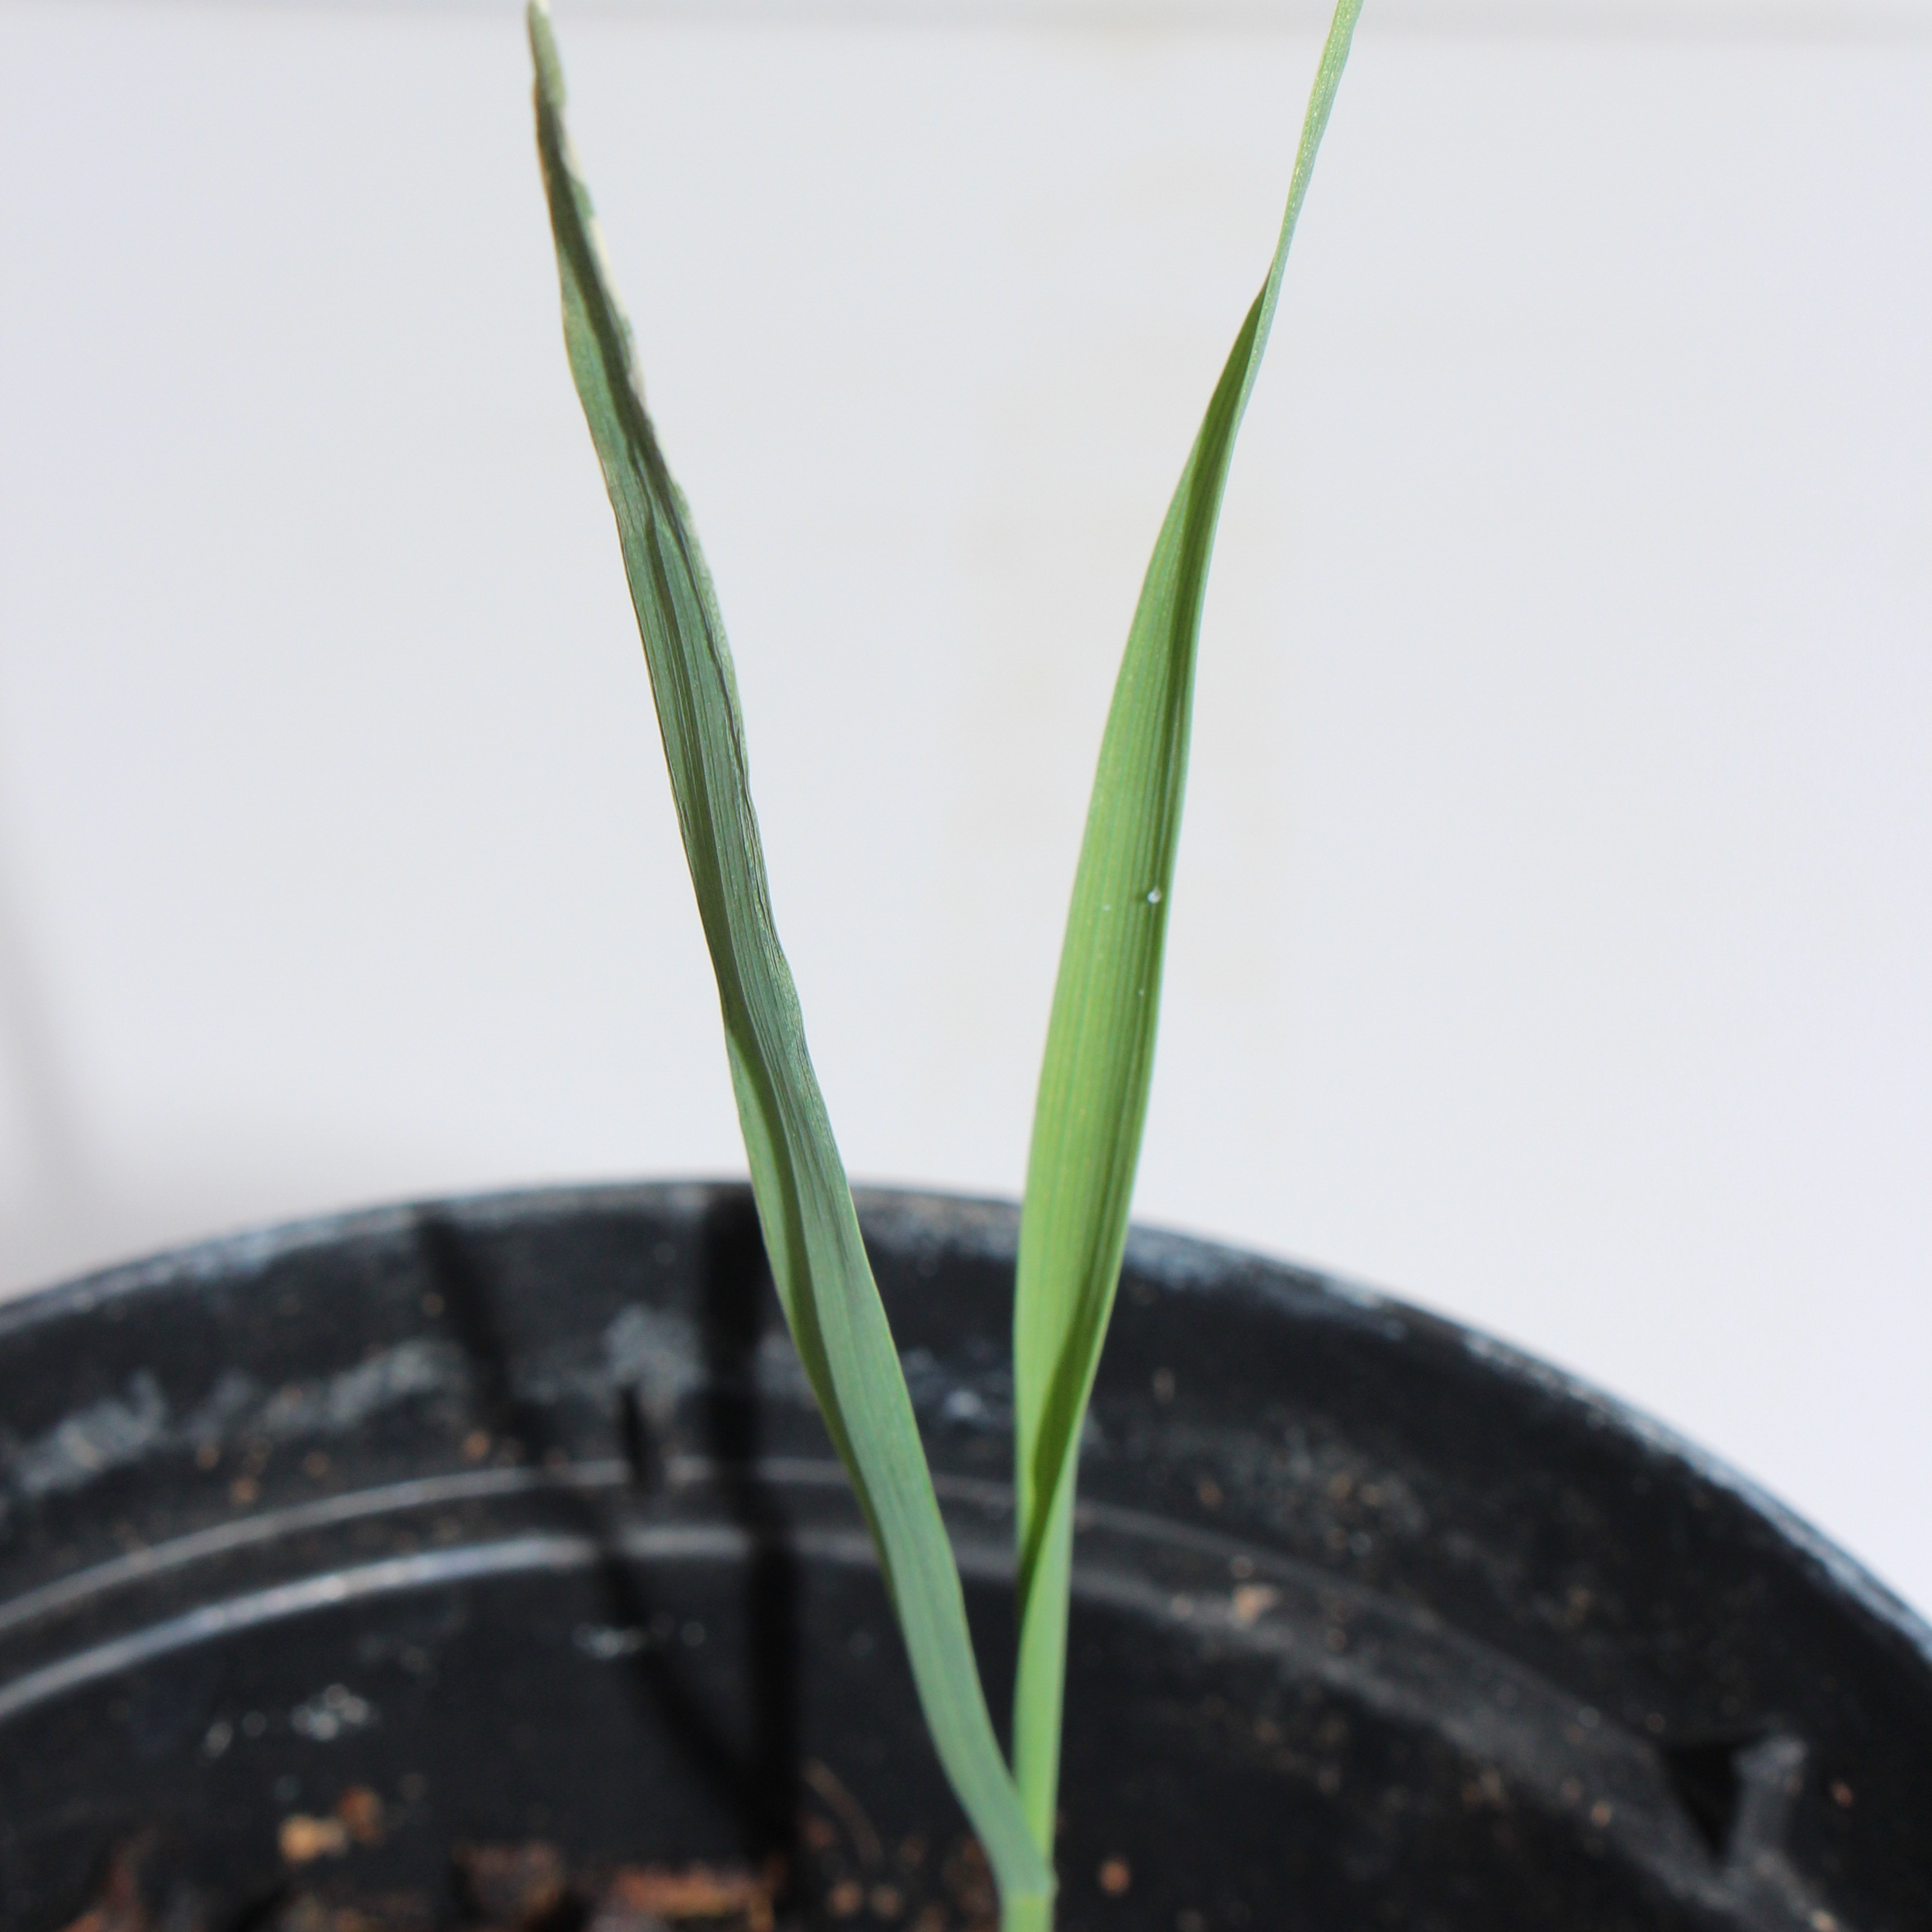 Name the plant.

Avena sterilis
